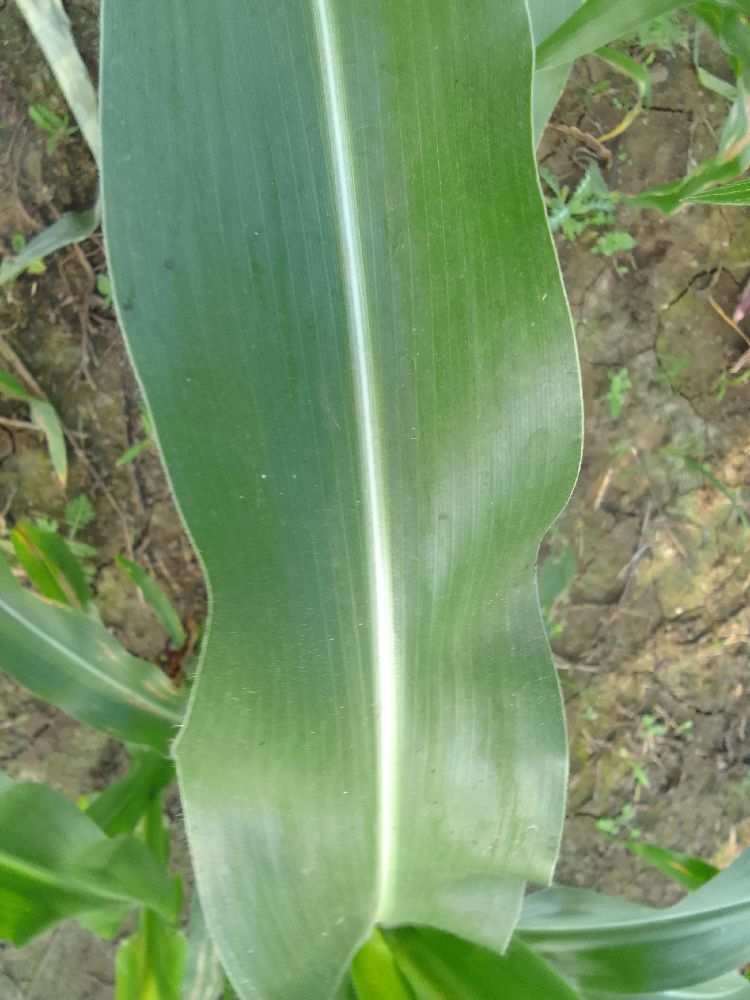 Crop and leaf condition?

maize, healthy
